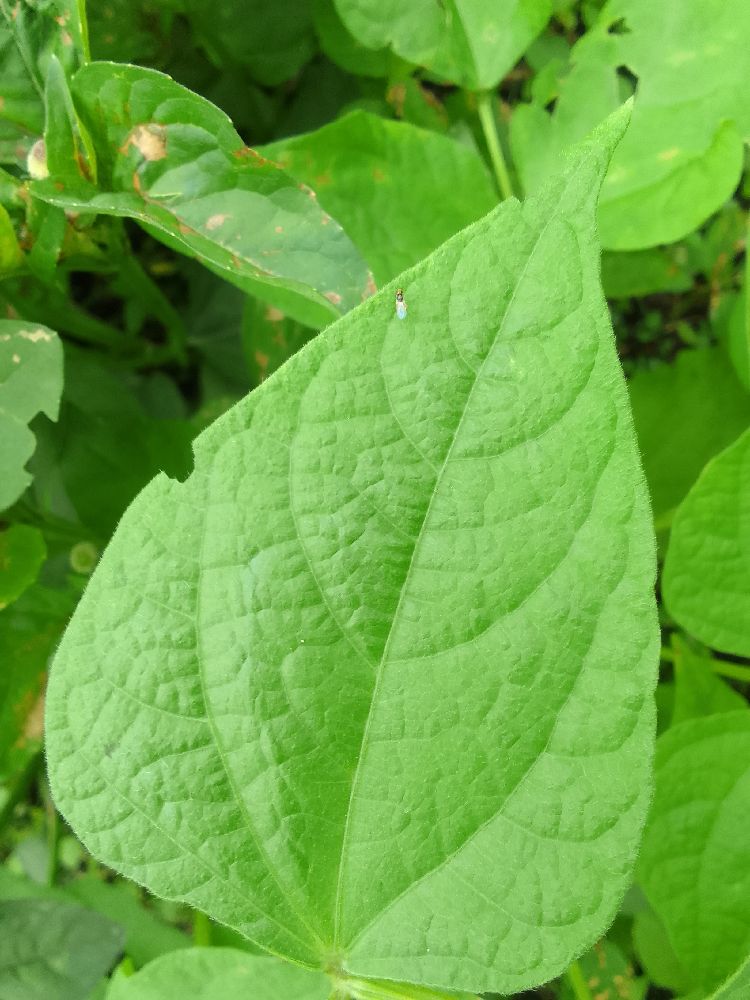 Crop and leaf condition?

common bean, healthy
